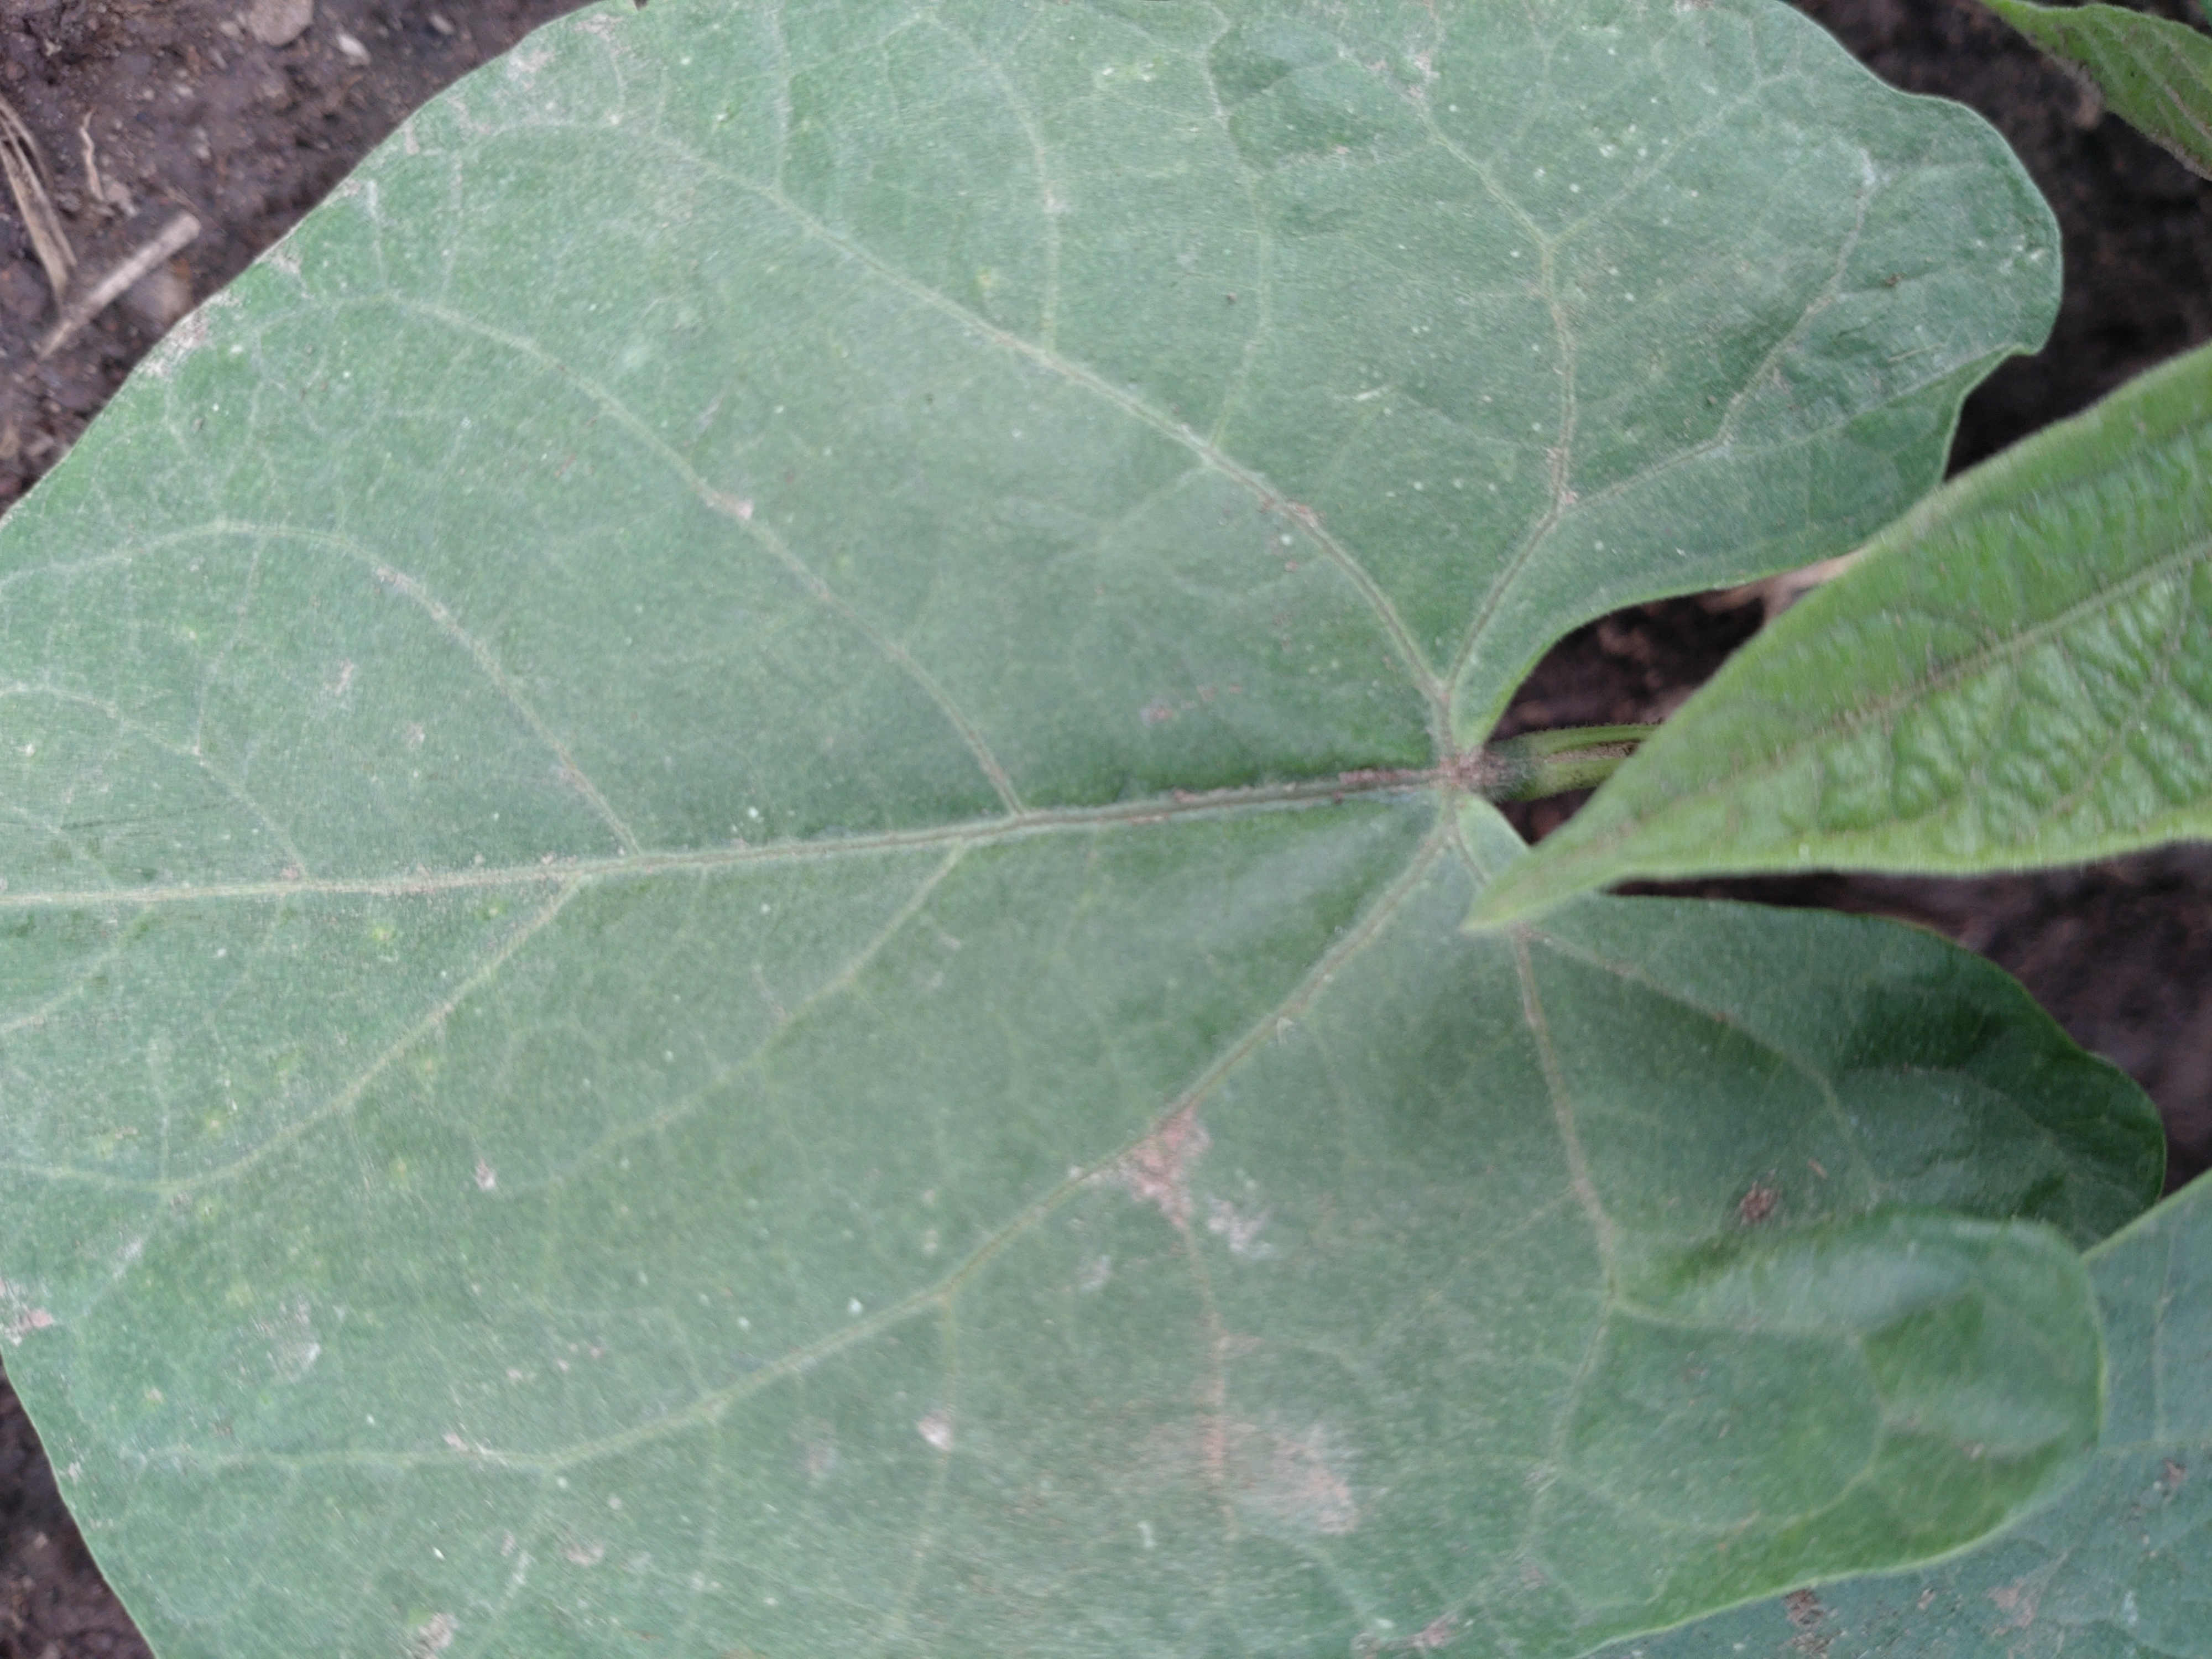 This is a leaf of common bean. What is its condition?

healthy
